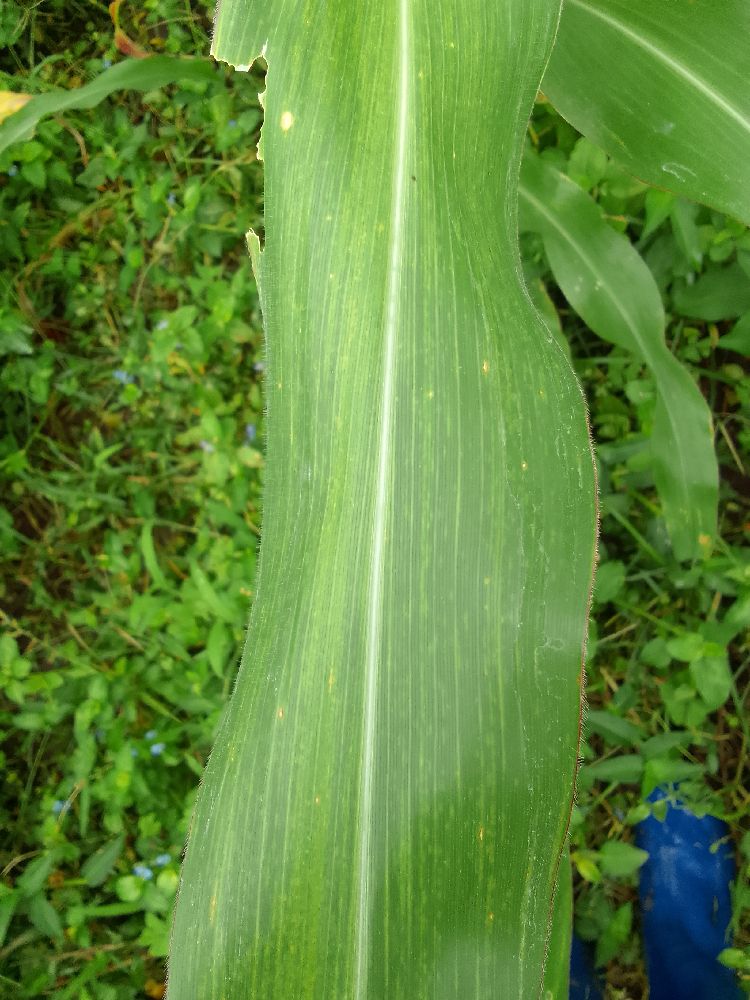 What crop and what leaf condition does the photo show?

maize, maize lethal necrosis
